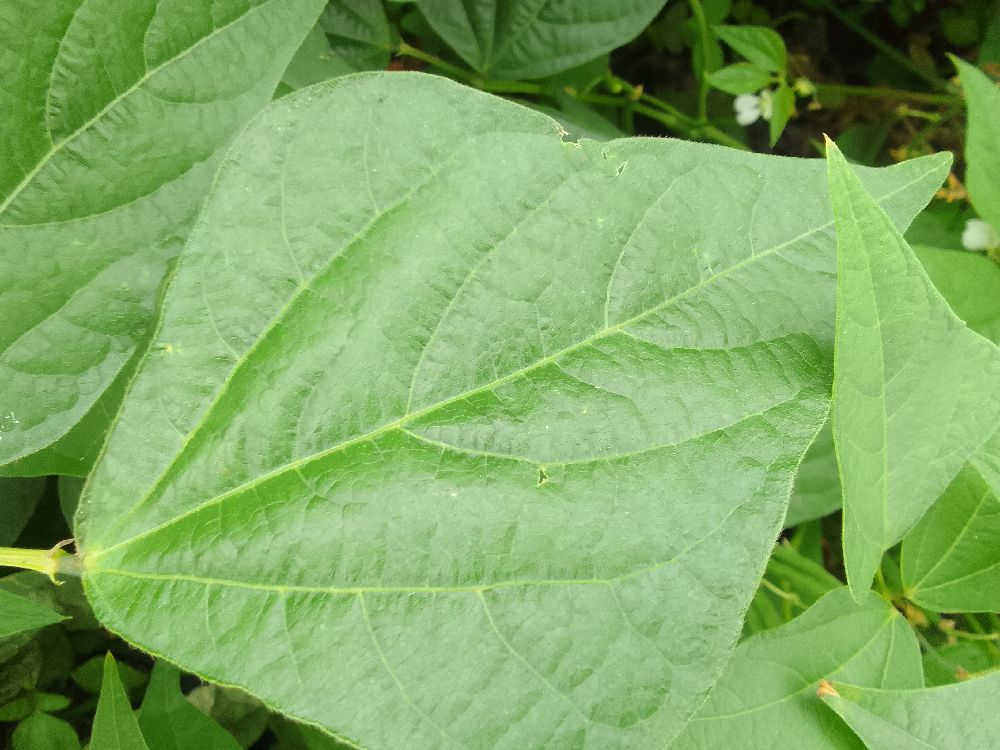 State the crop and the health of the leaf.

common bean, healthy
